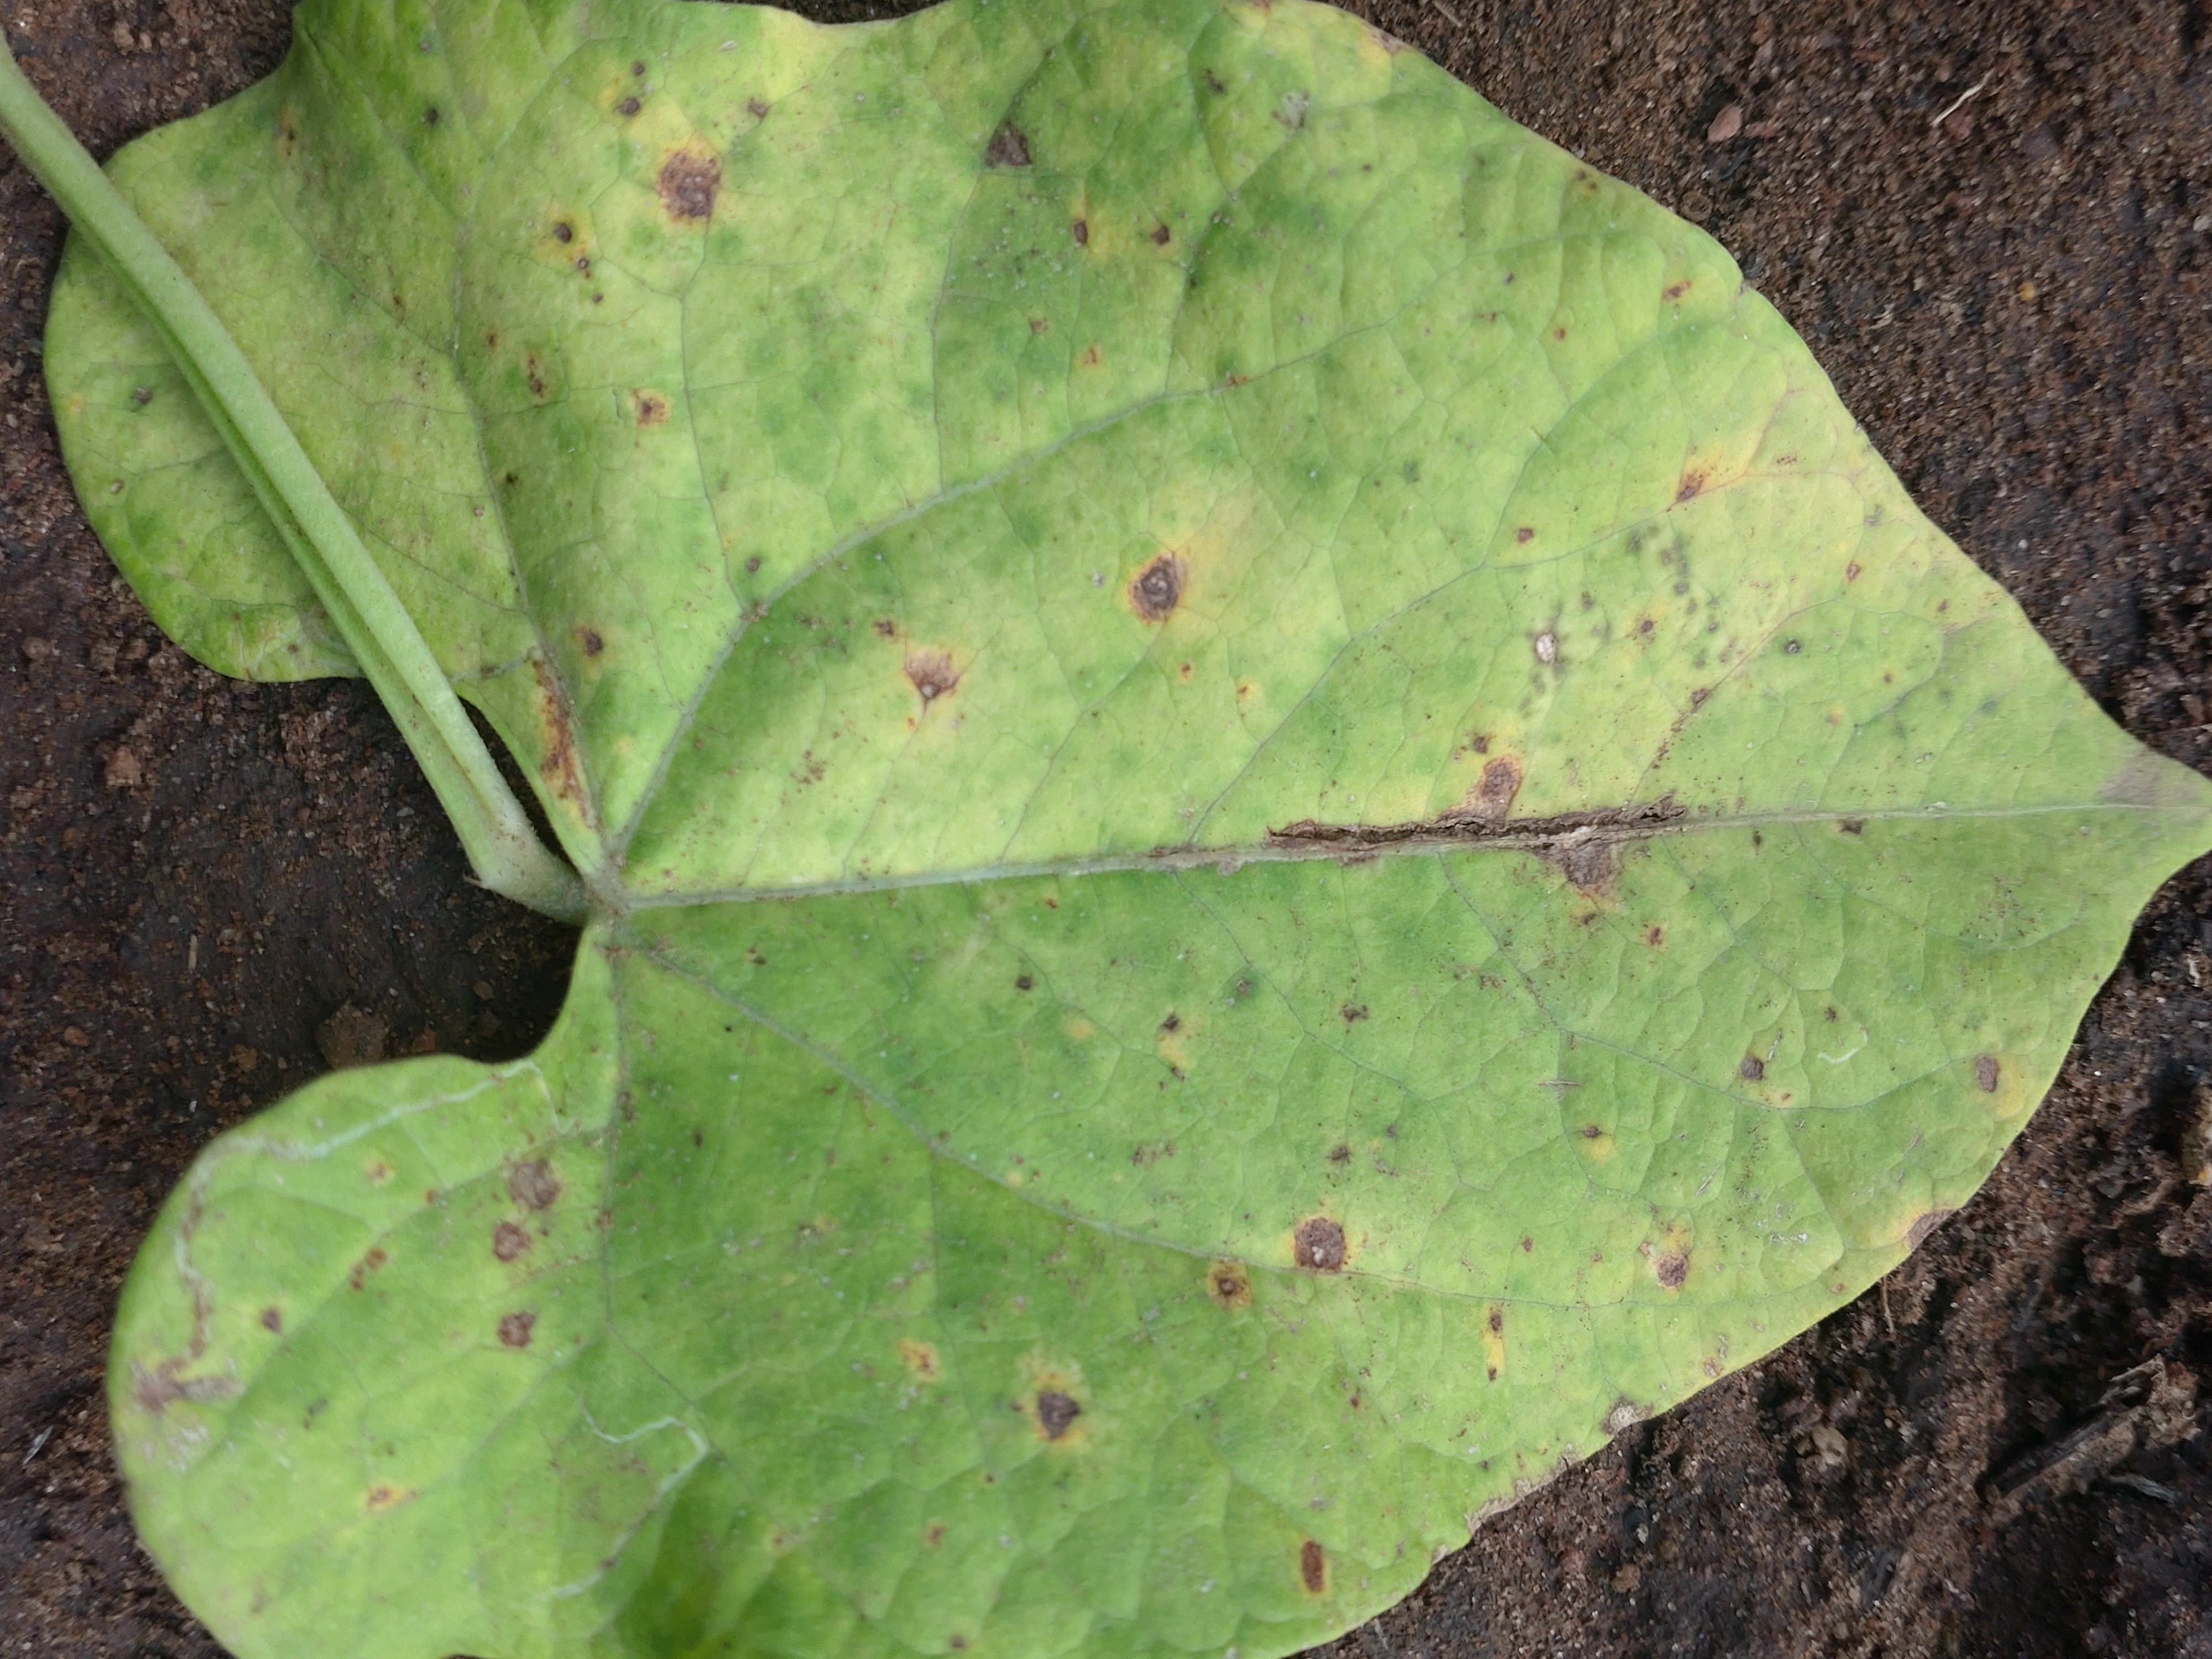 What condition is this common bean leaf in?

anthracnose
